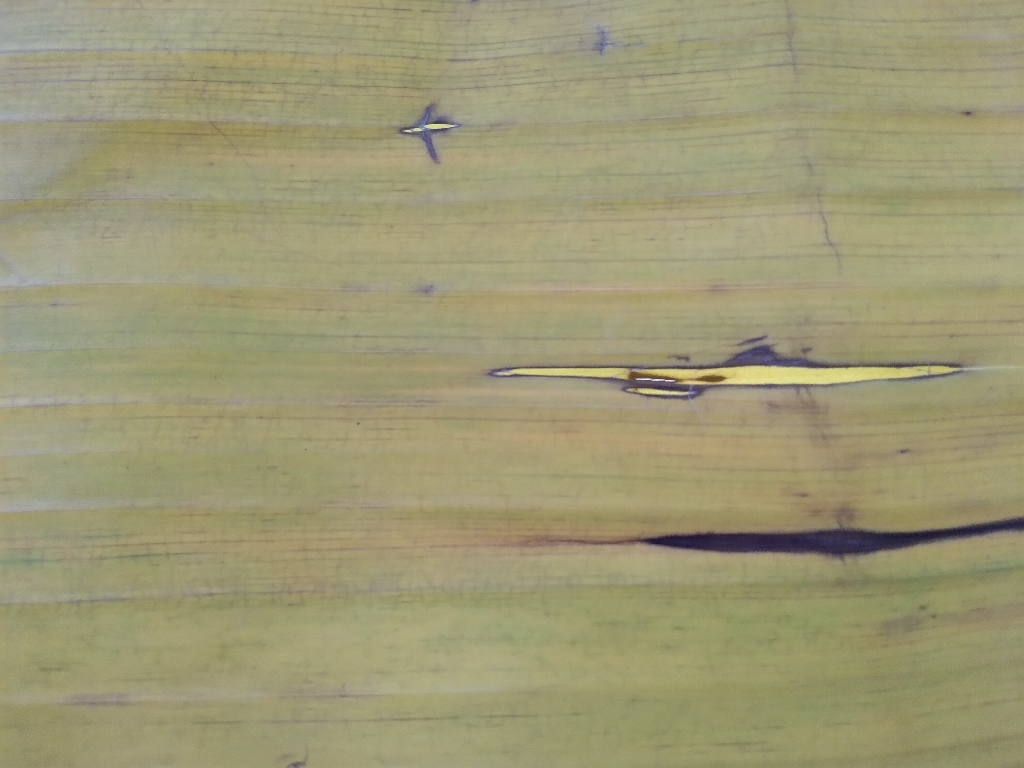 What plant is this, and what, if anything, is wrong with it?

banana, fusarium wilt race 1
